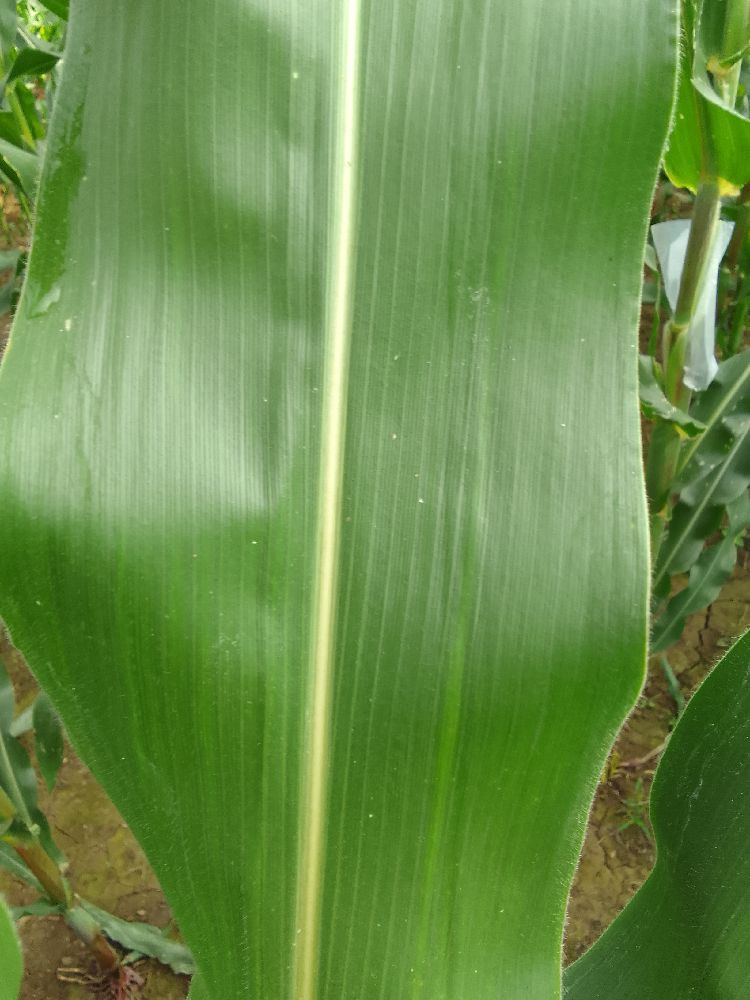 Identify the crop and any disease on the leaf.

maize, healthy
